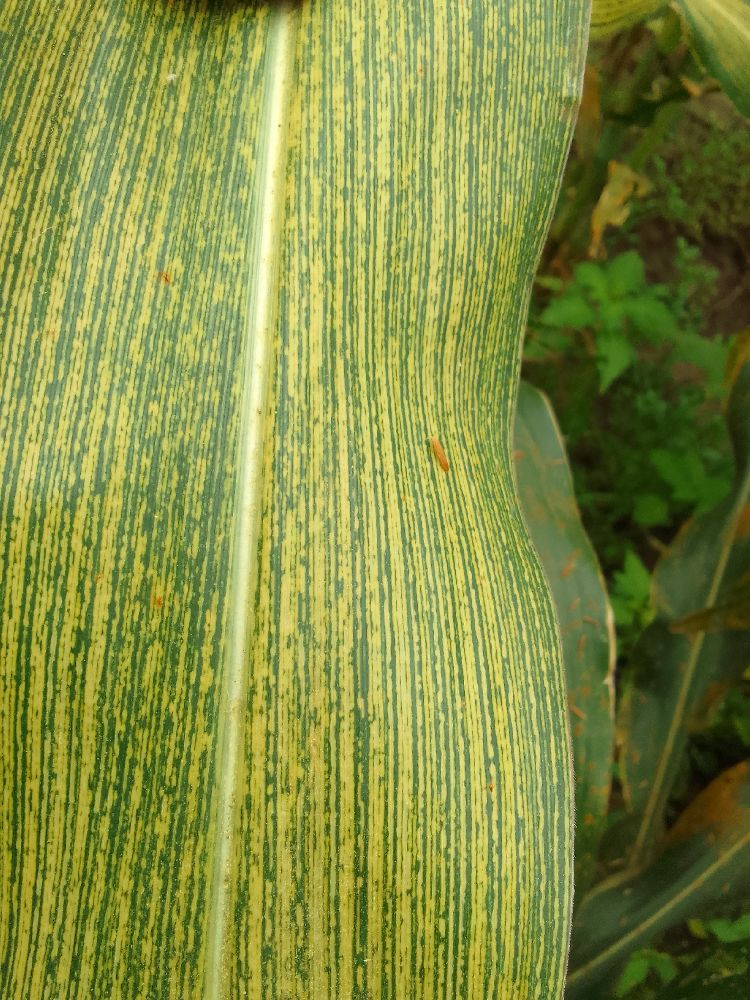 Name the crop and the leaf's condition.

maize, maize streak virus
